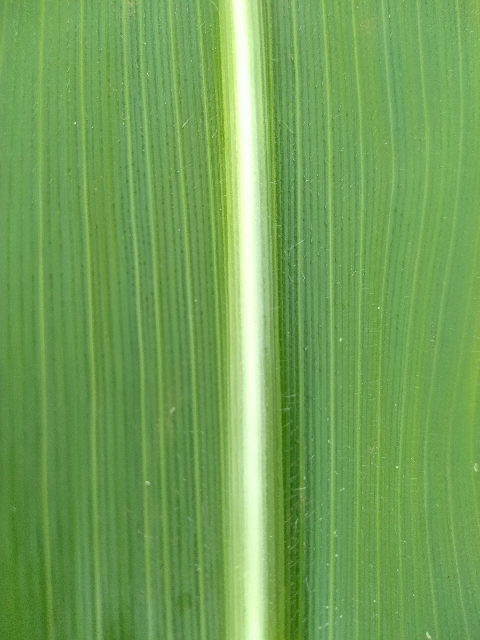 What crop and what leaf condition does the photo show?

maize, healthy
